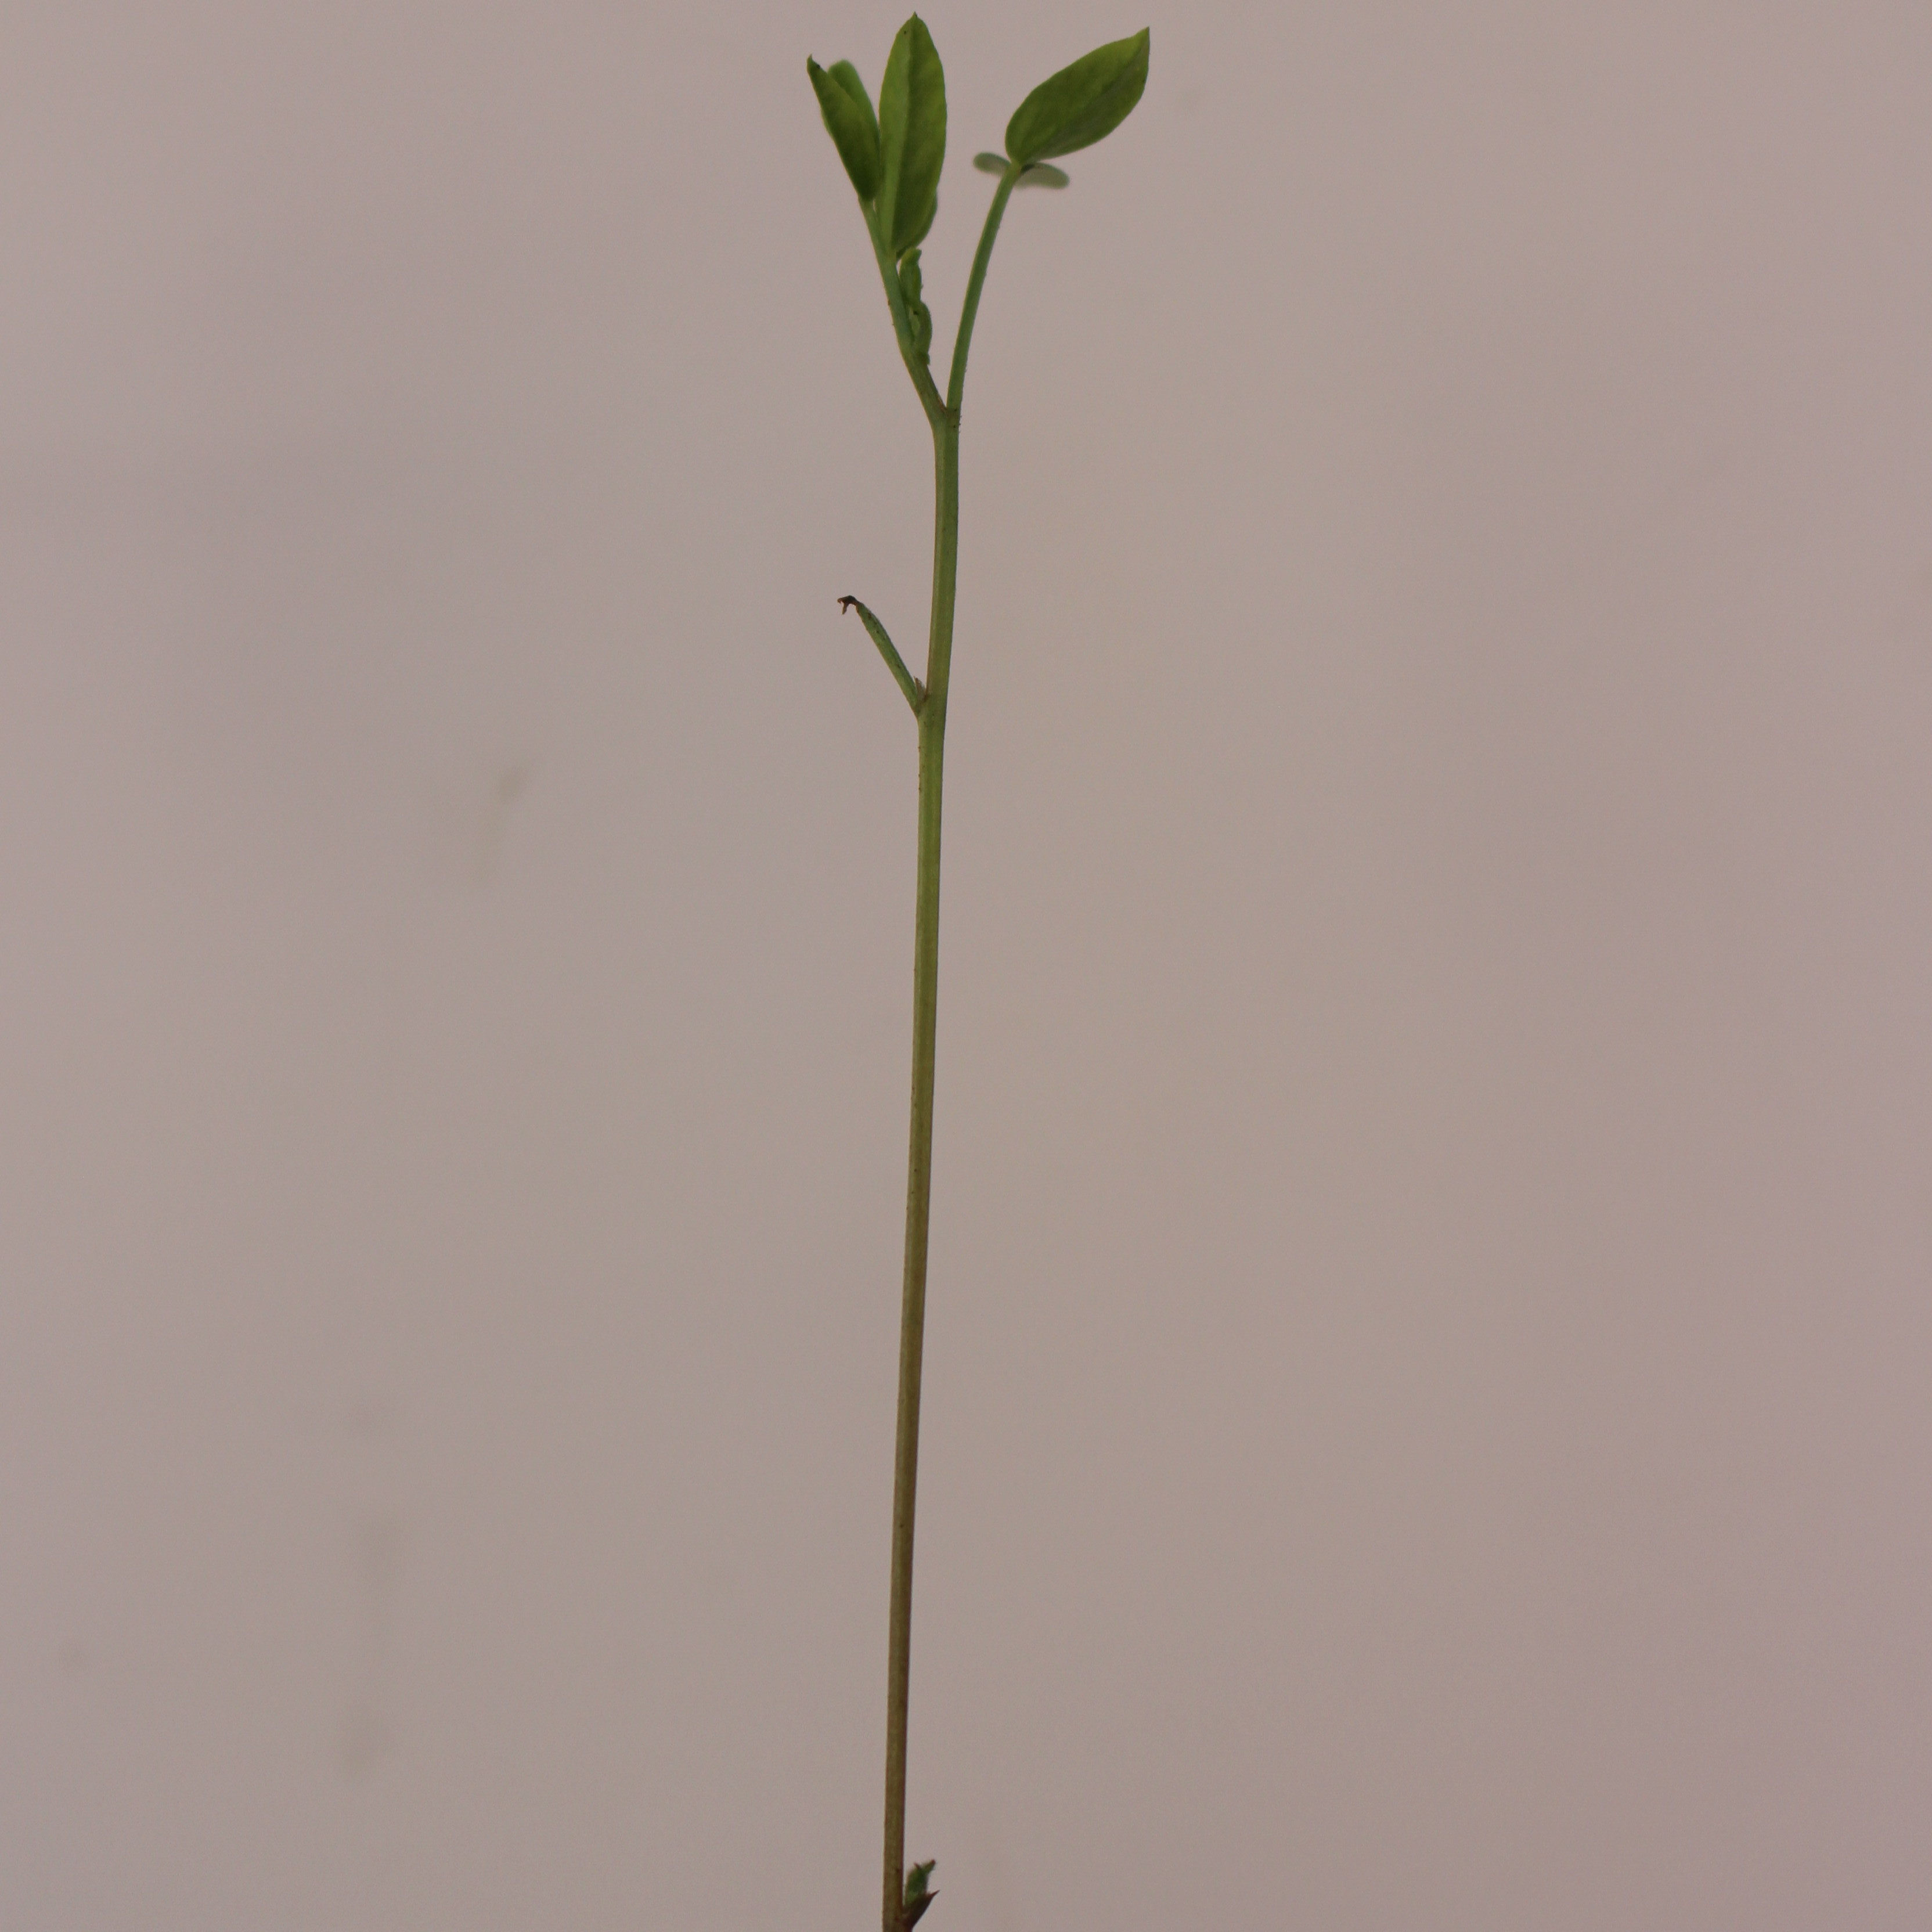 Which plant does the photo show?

Vicia sativa
